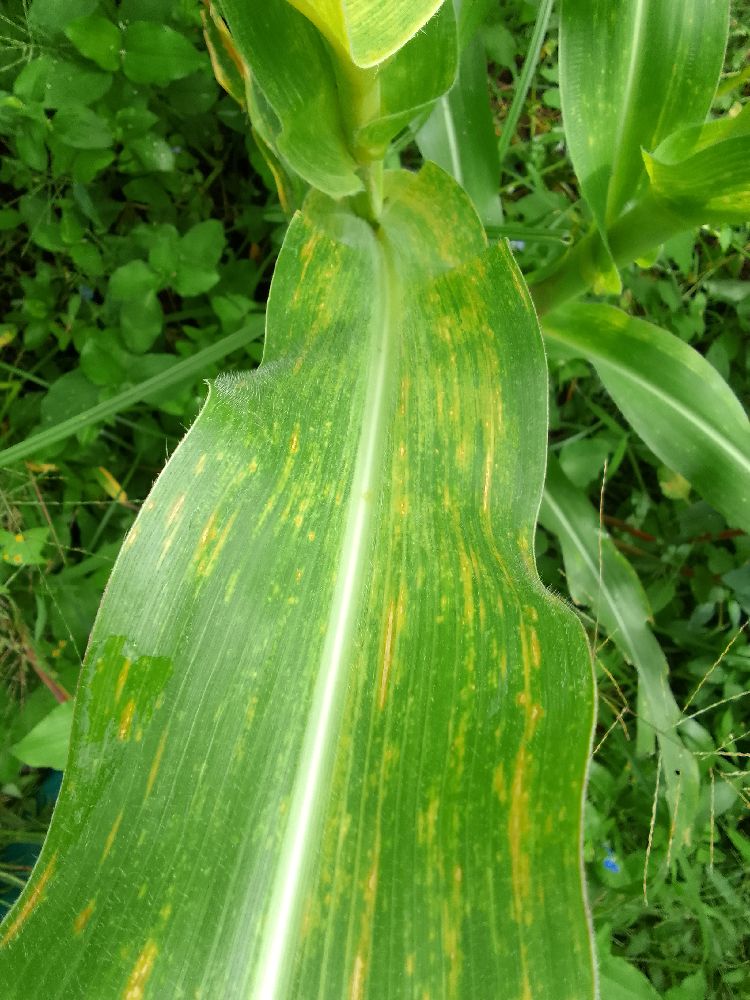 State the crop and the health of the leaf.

maize, maize lethal necrosis
